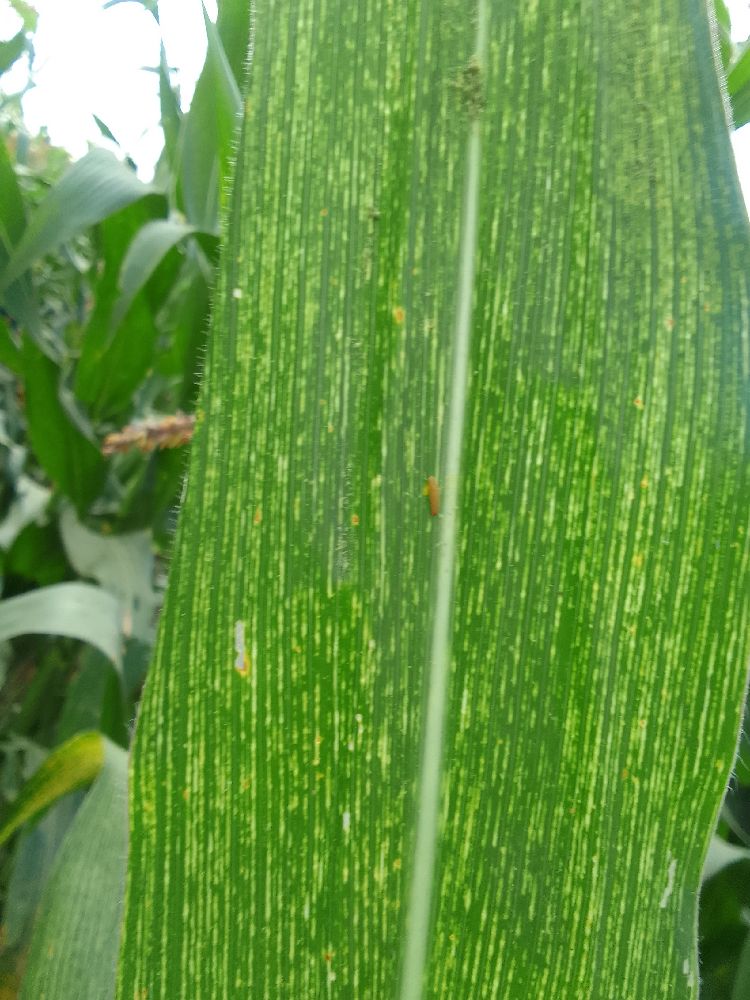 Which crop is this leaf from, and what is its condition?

maize, maize streak virus
